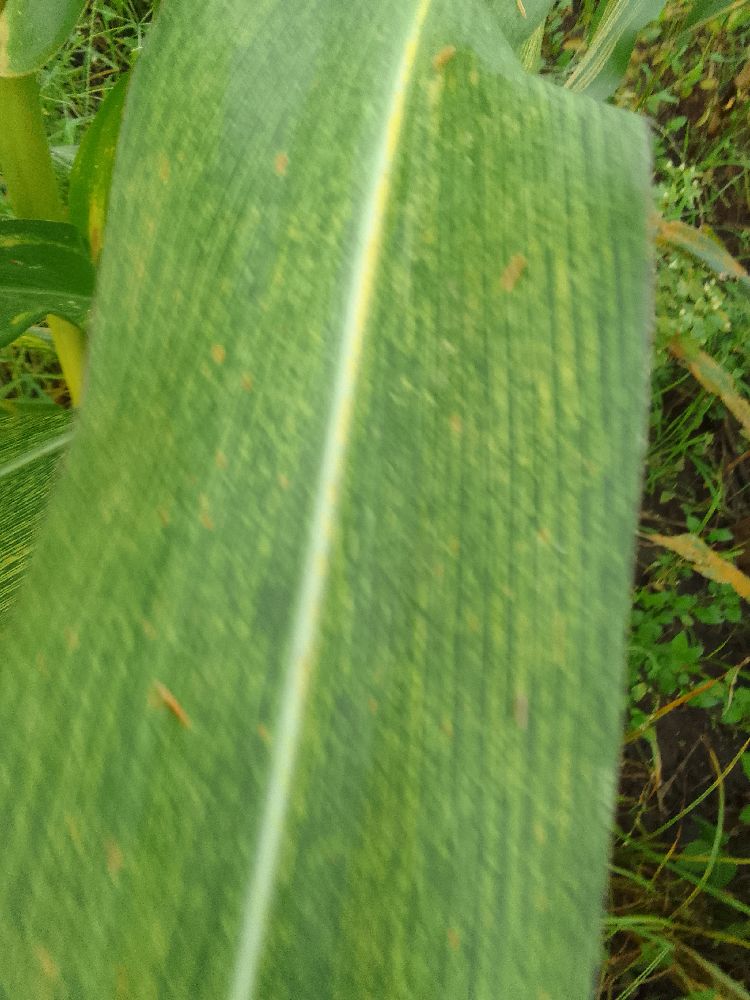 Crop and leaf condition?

maize, maize streak virus
